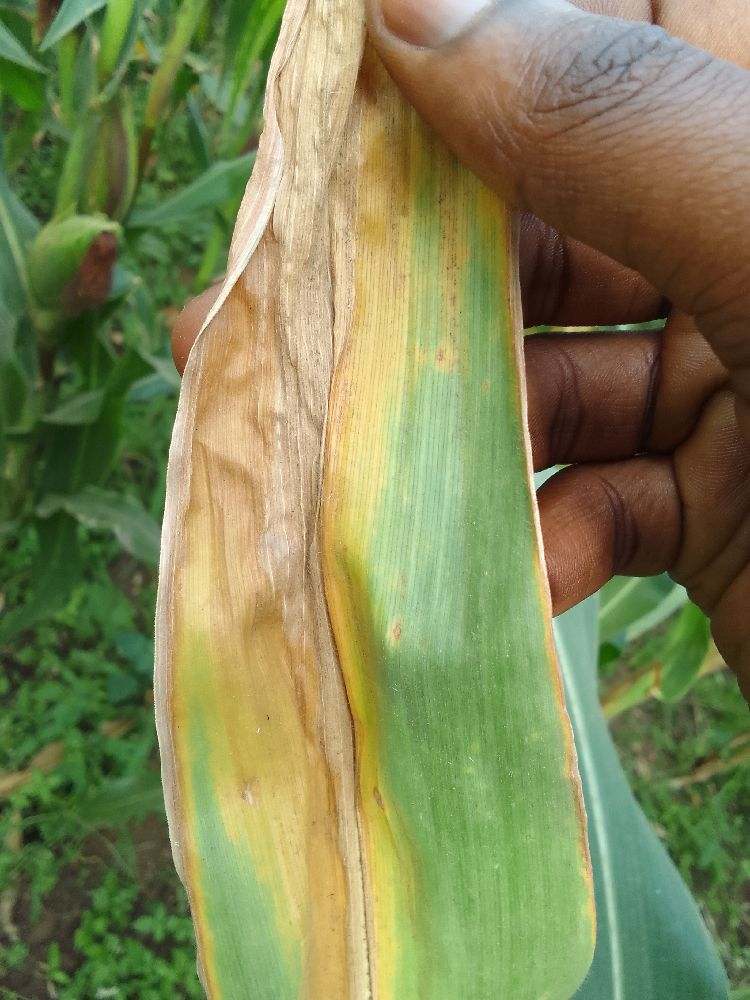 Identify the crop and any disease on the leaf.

maize, maize lethal necrosis
